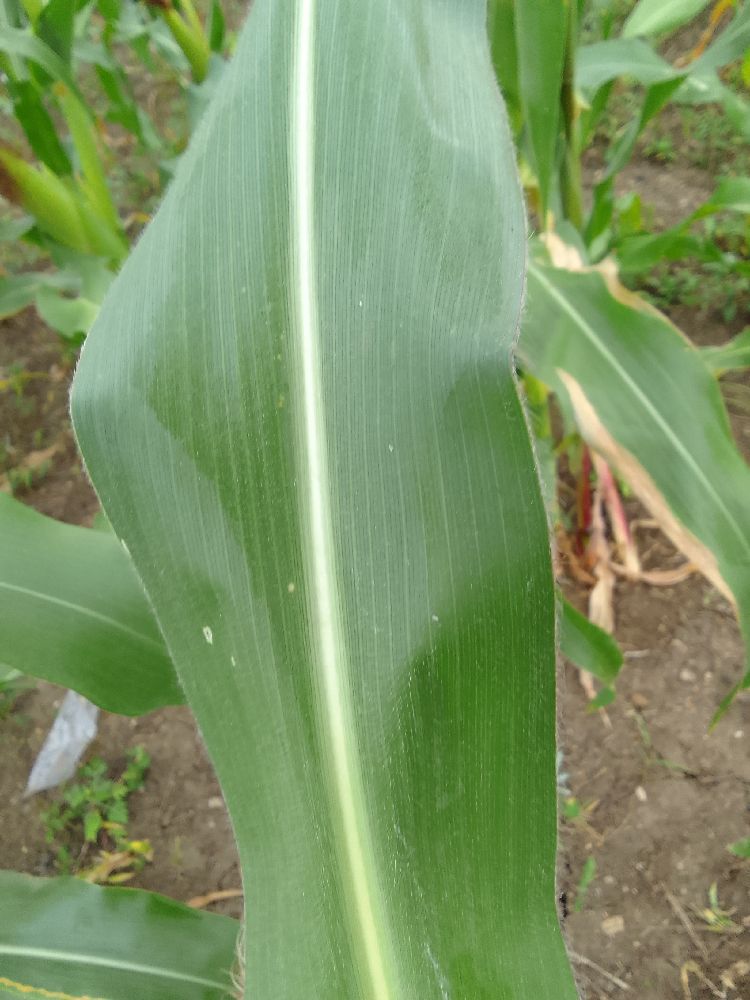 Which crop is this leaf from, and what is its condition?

maize, healthy
